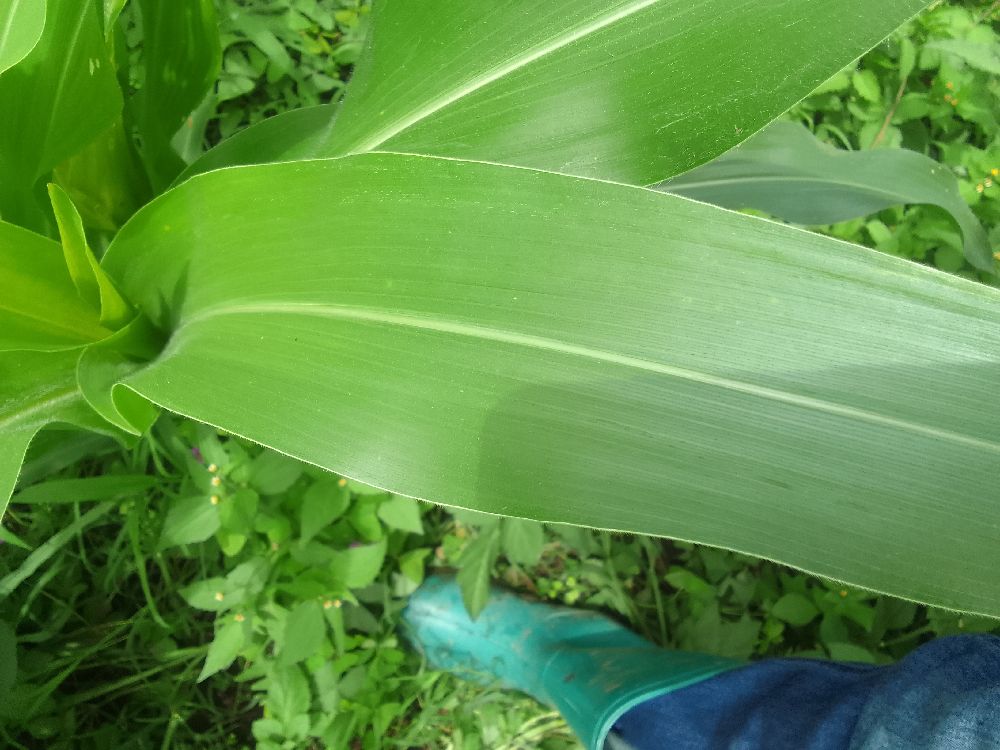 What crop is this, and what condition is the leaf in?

maize, healthy
